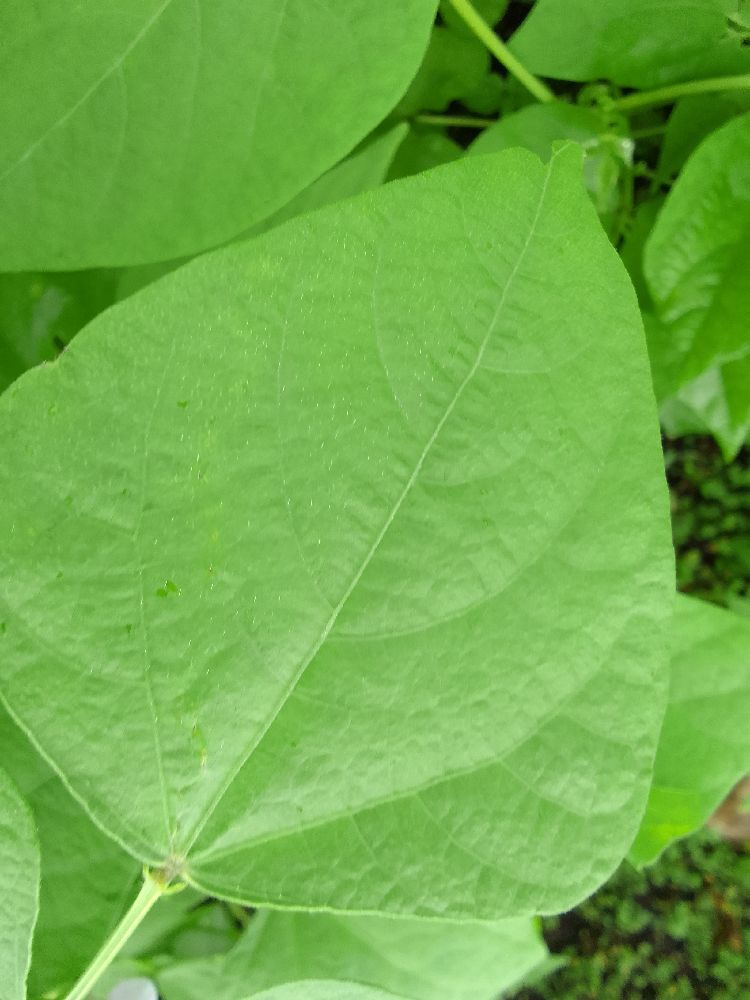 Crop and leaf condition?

common bean, healthy
